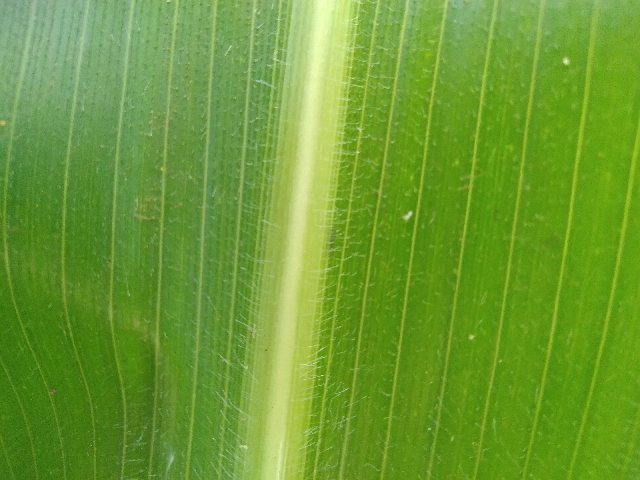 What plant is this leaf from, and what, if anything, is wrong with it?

maize, healthy
